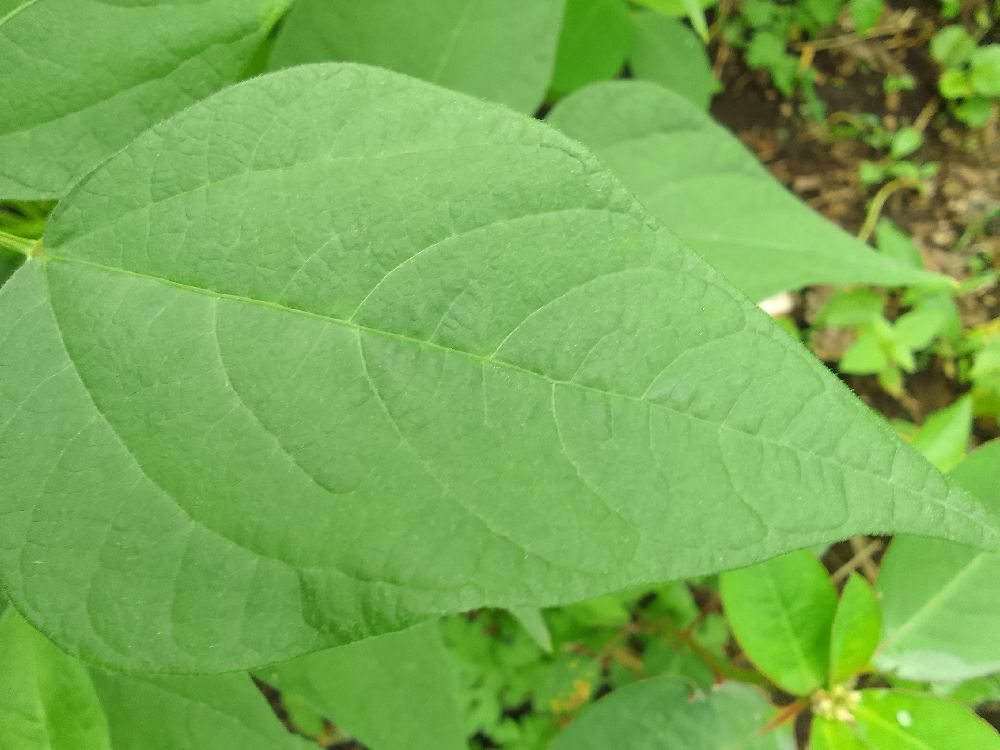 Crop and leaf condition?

common bean, healthy
